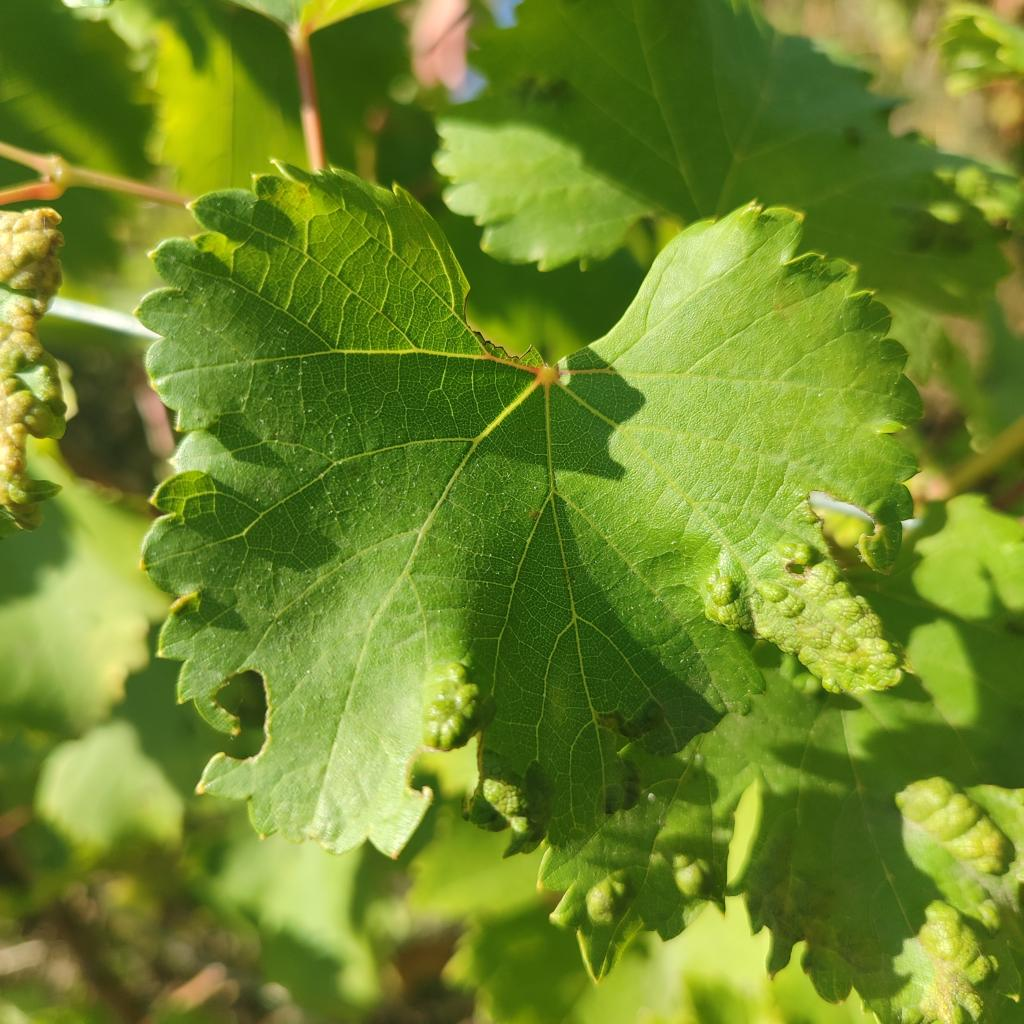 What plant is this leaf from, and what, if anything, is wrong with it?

grapevine, erineum mite
